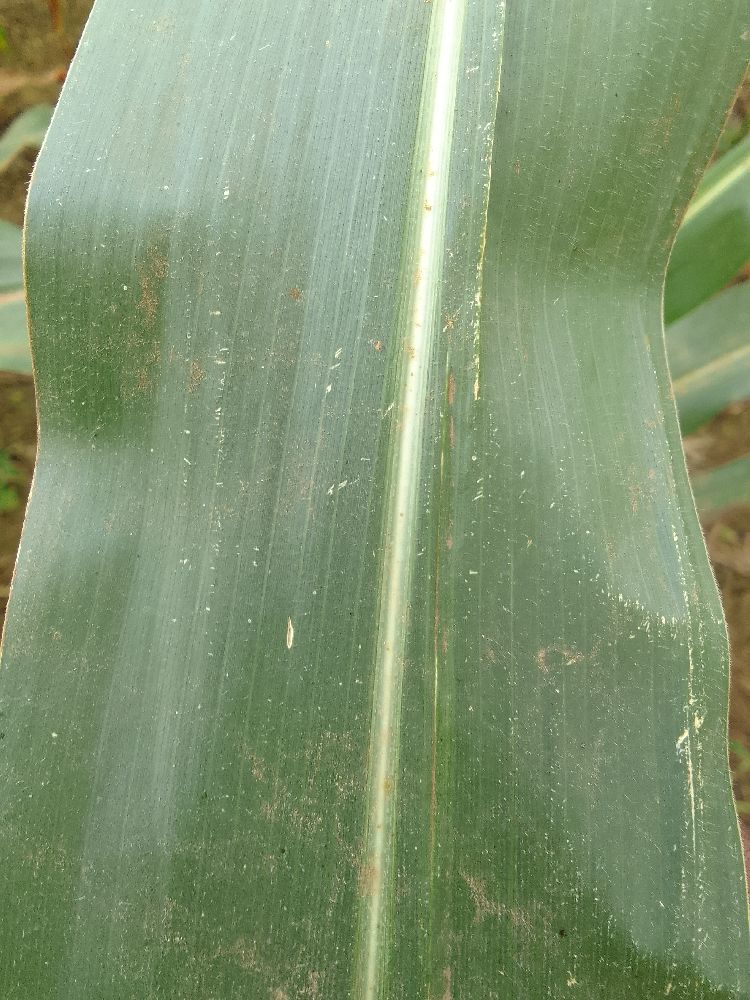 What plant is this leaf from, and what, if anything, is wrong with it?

maize, healthy
